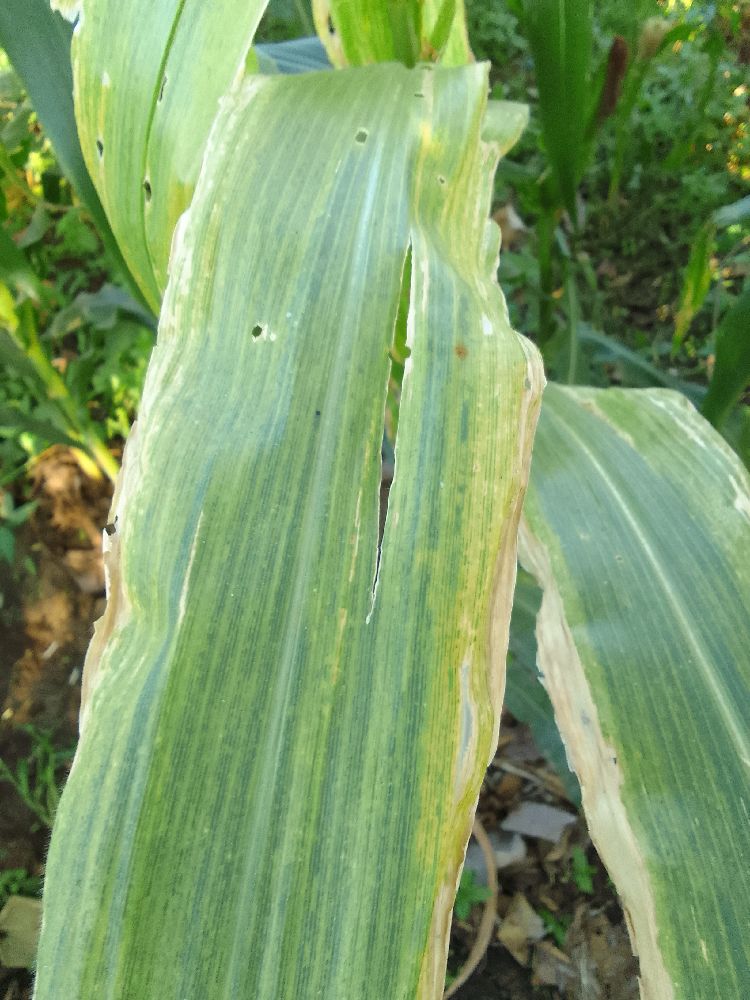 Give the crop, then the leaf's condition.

maize, maize lethal necrosis
